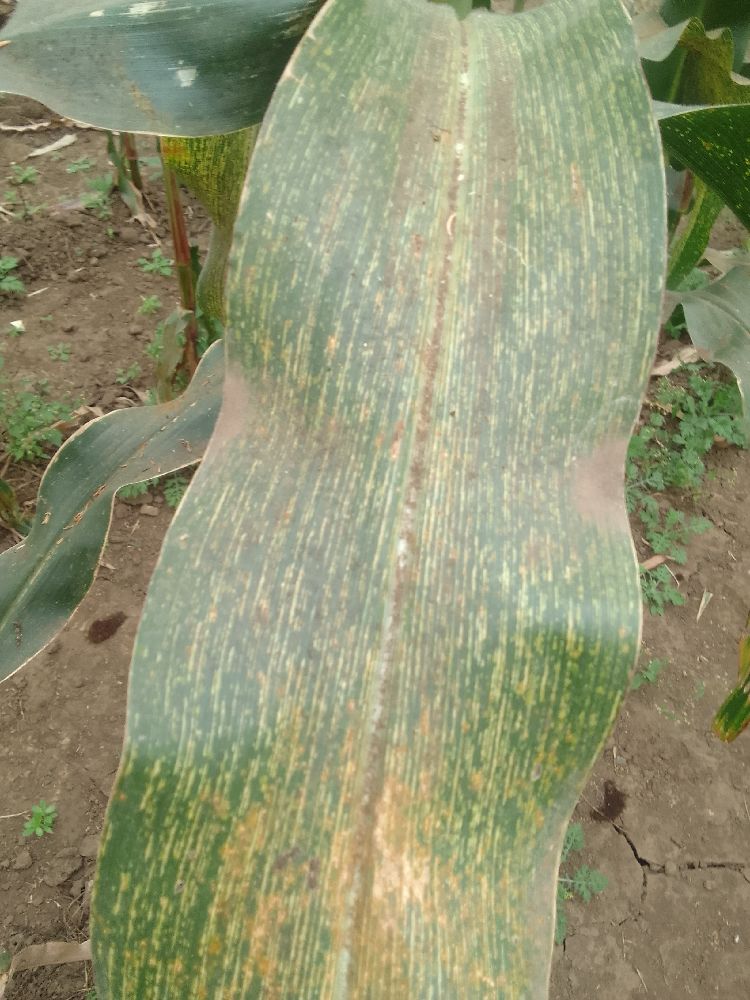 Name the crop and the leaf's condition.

maize, maize streak virus
